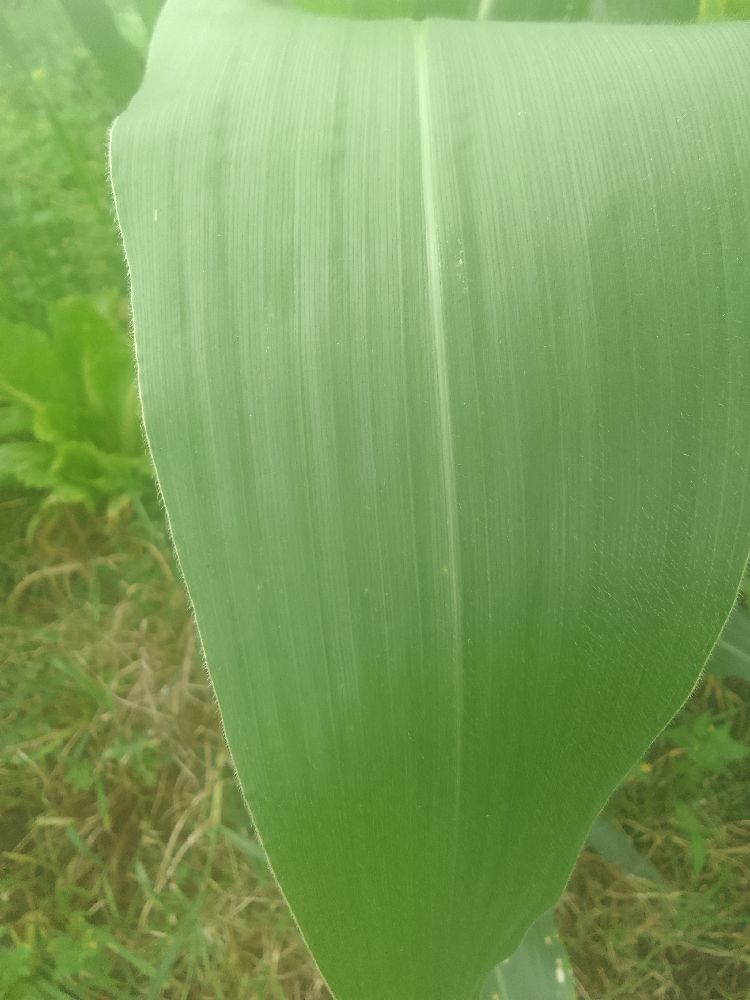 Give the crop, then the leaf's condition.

maize, healthy
